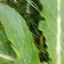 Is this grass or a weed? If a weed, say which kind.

structured weed
